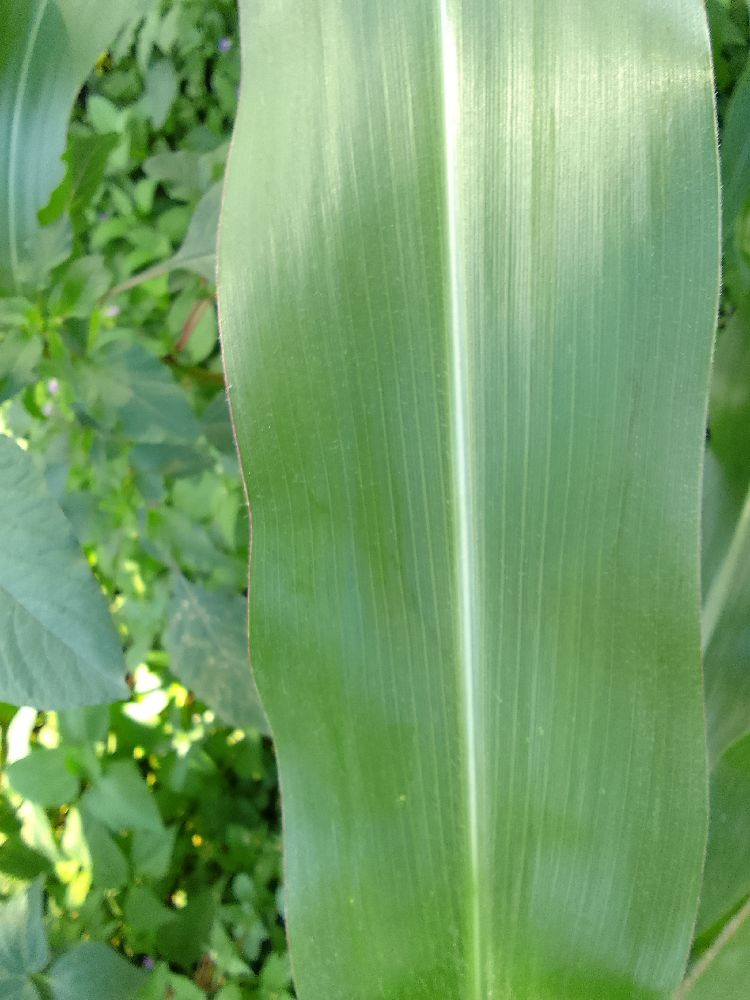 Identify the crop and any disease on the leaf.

maize, healthy
